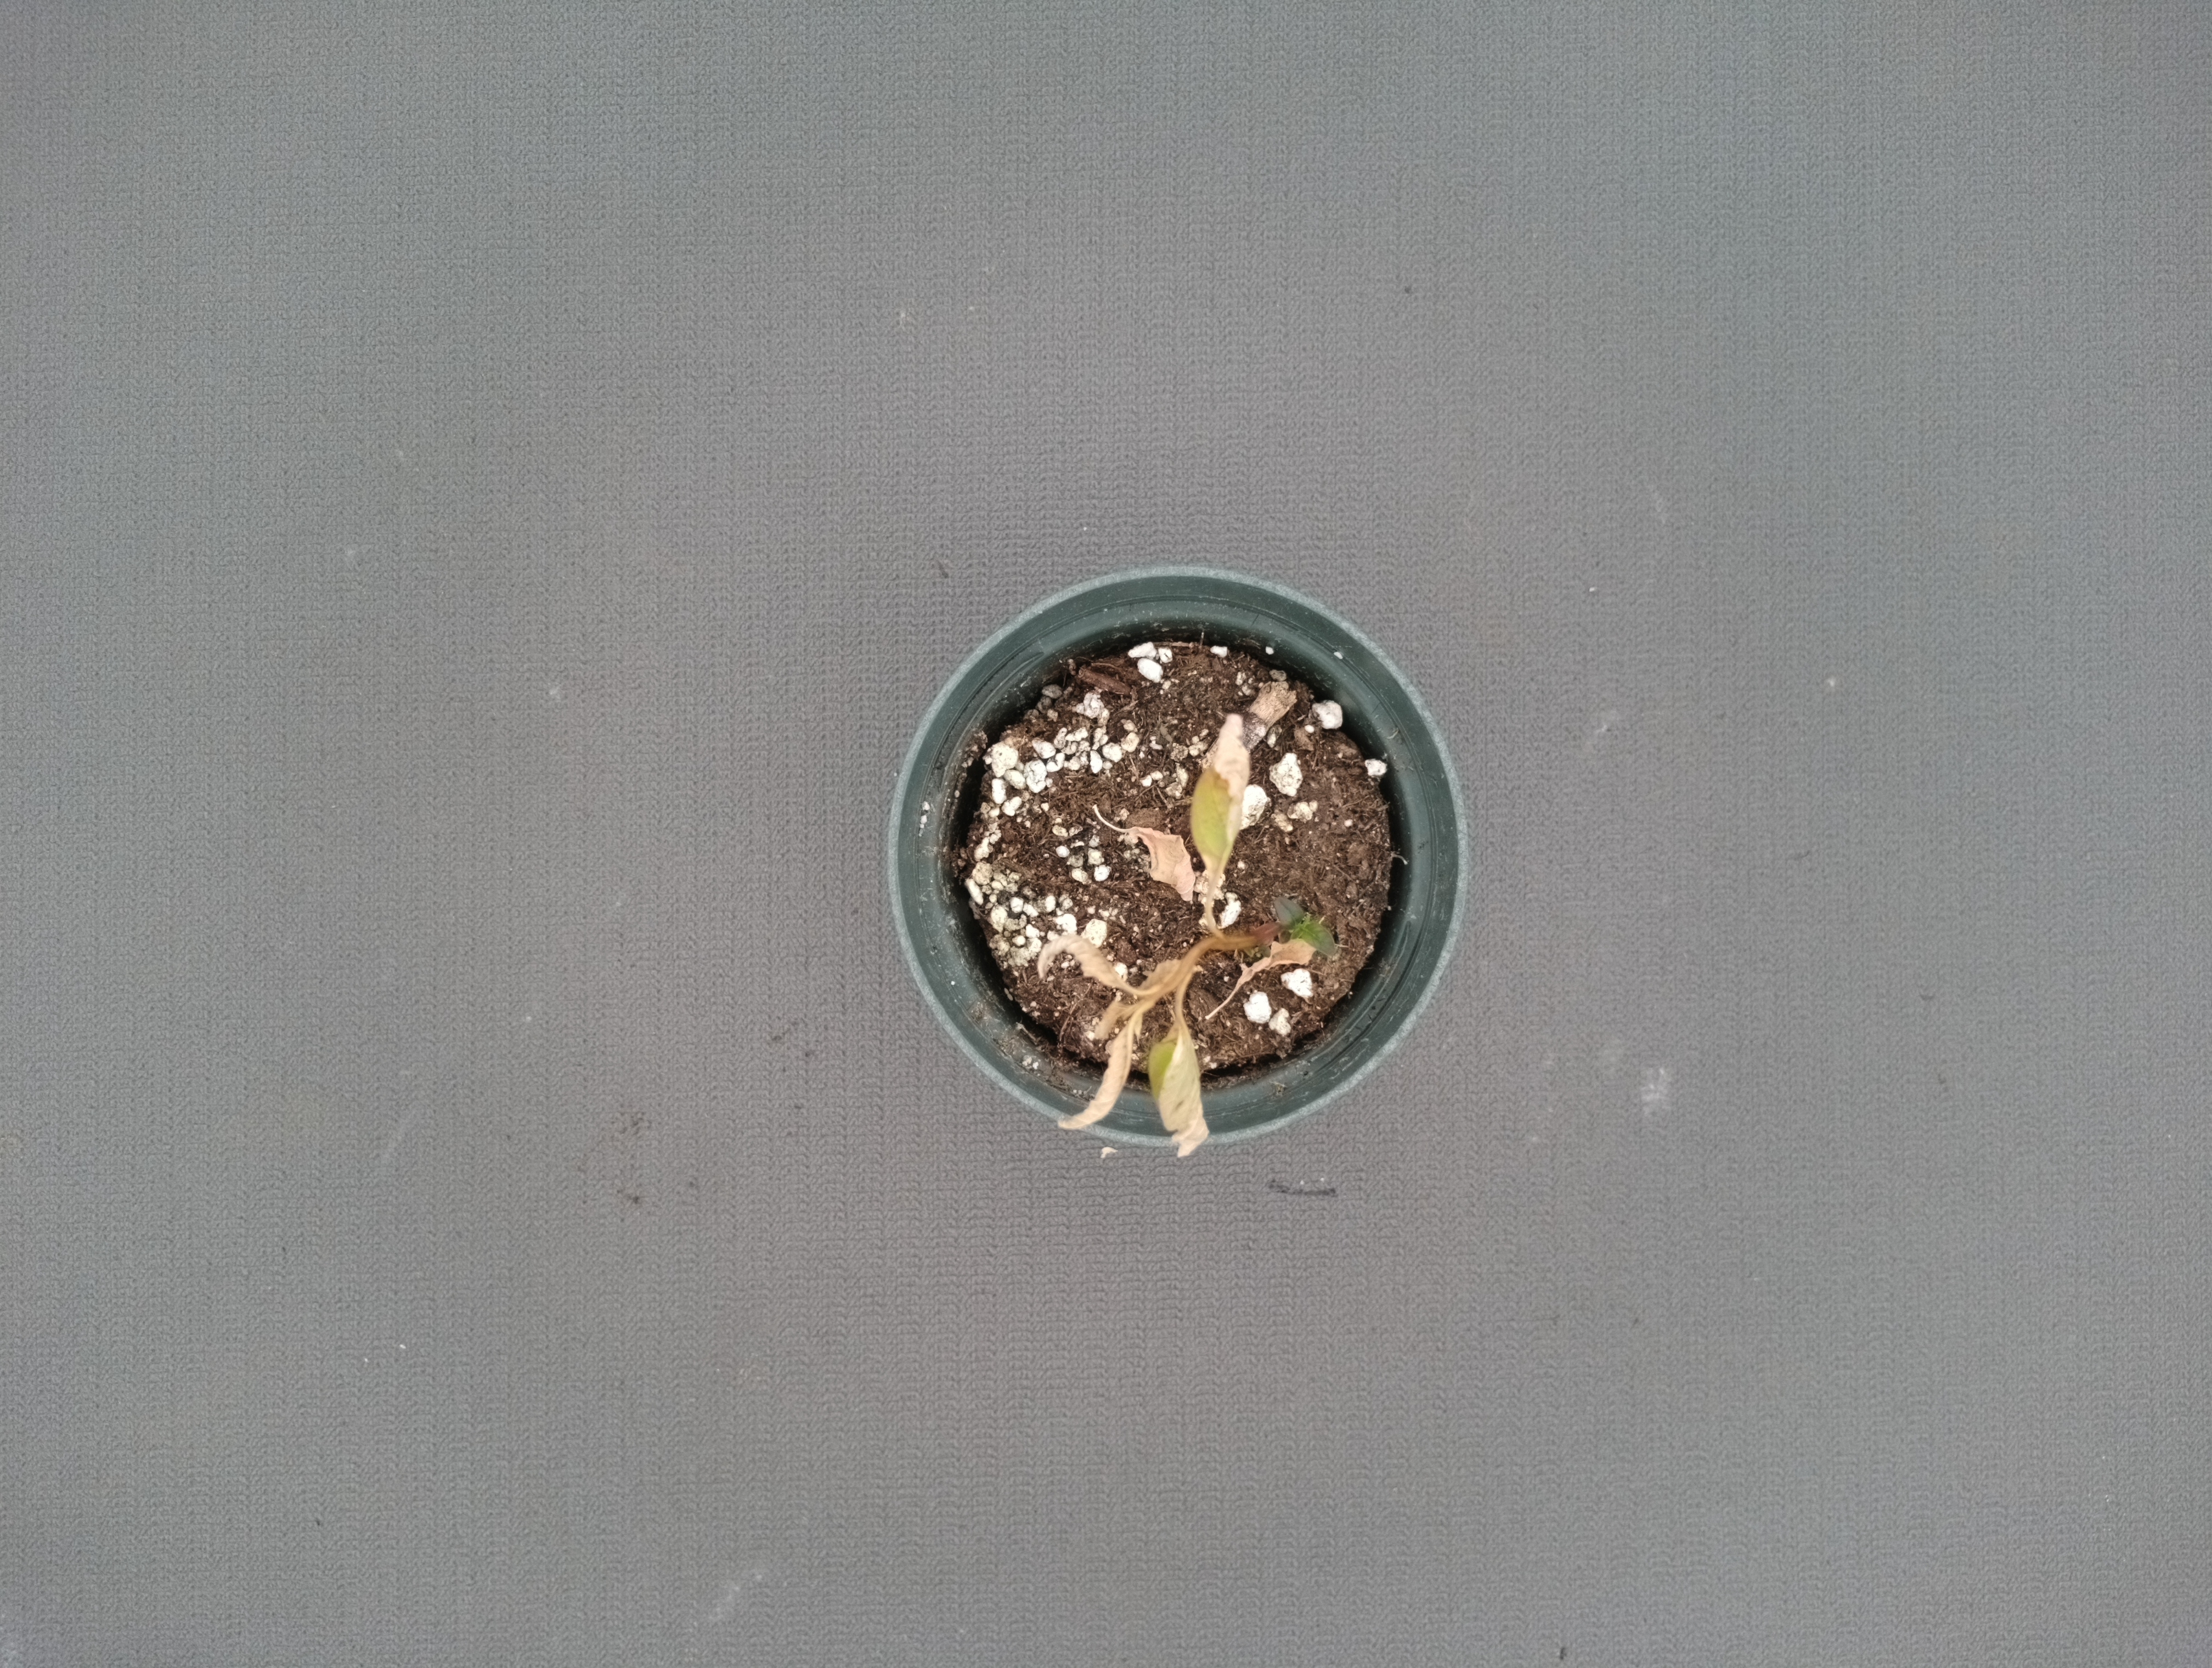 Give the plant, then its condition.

waterhemp, necrosis only
